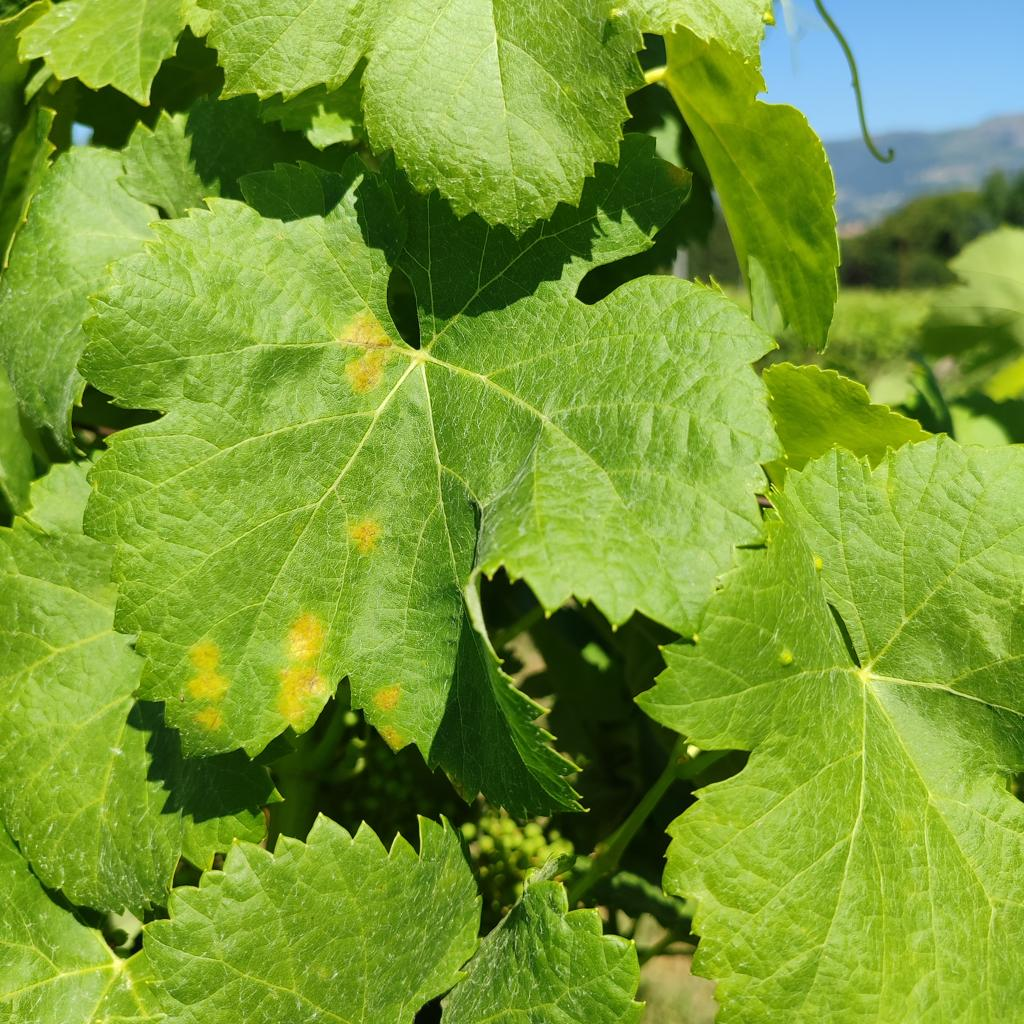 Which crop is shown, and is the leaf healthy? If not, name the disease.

grapevine, downy mildew
